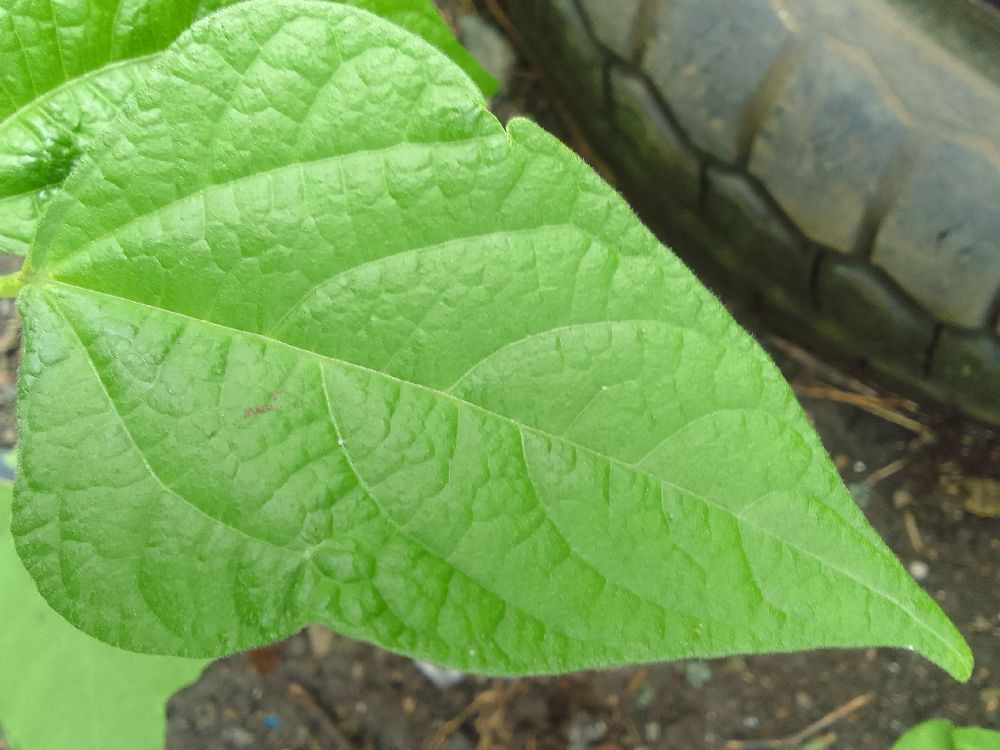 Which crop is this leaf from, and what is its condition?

common bean, healthy
